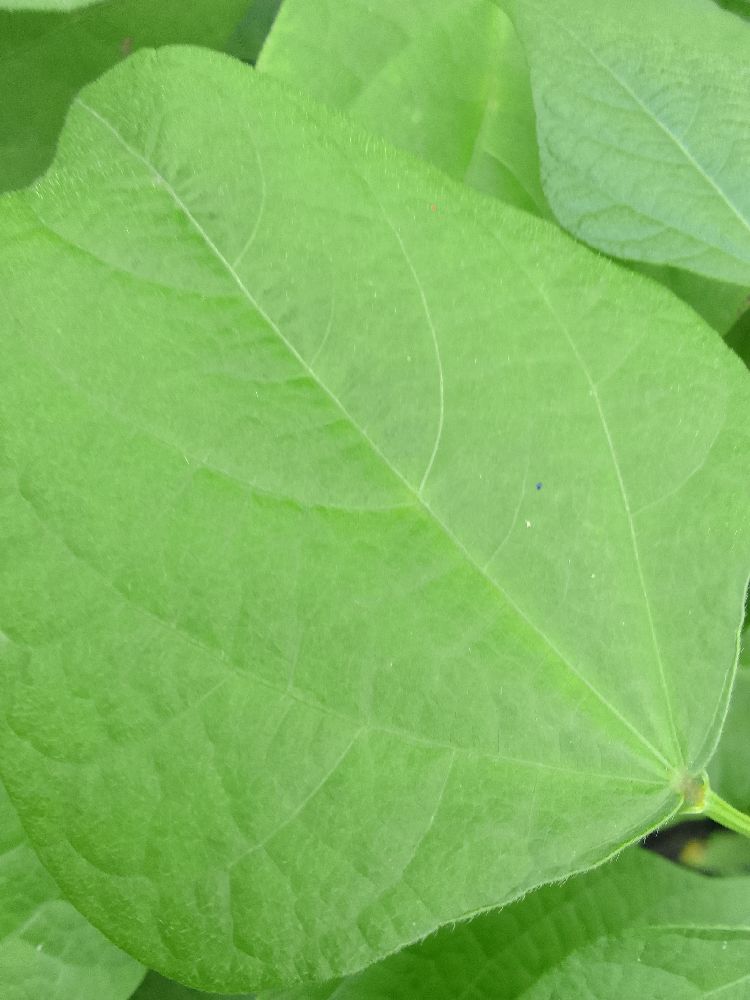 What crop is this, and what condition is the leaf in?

common bean, healthy
